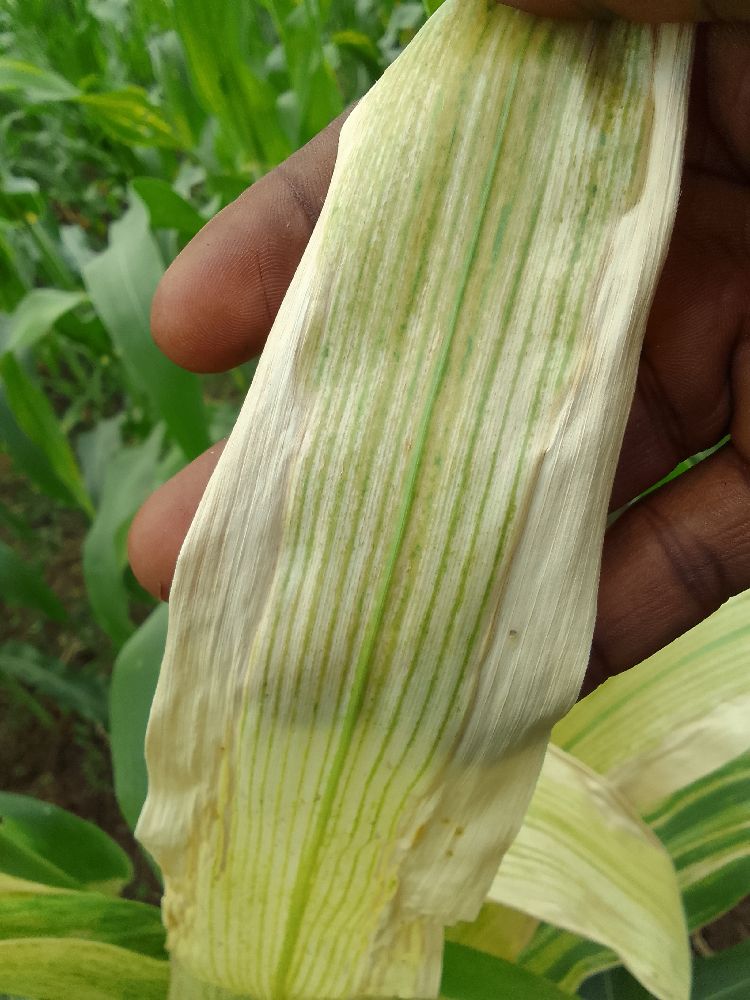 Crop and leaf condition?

maize, maize lethal necrosis
